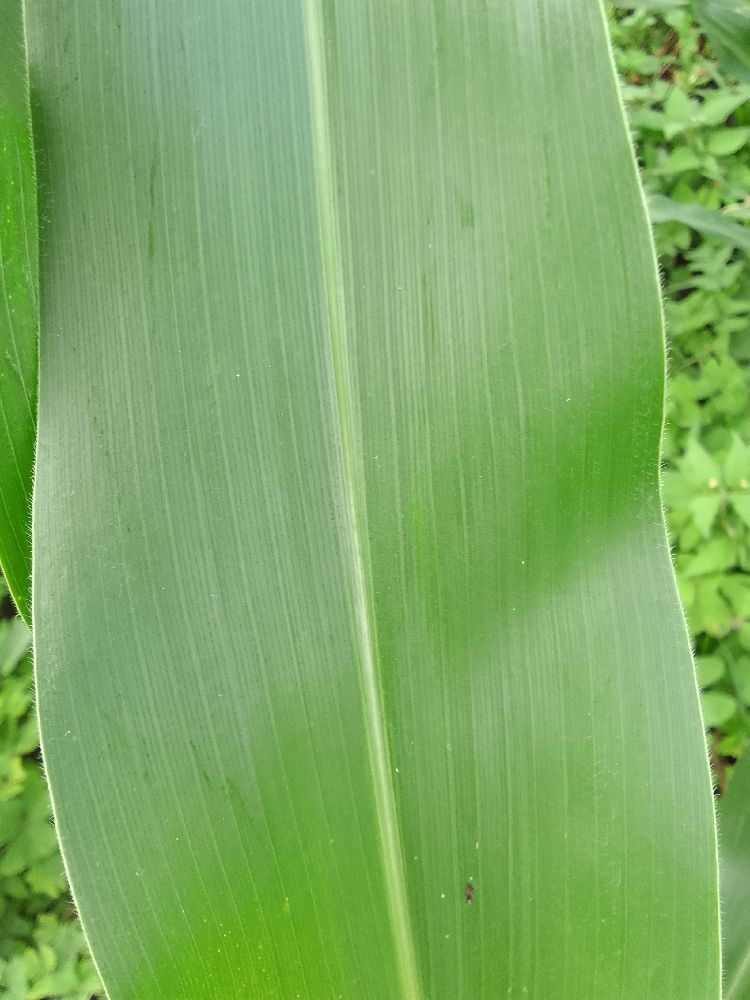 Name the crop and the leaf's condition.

maize, healthy
